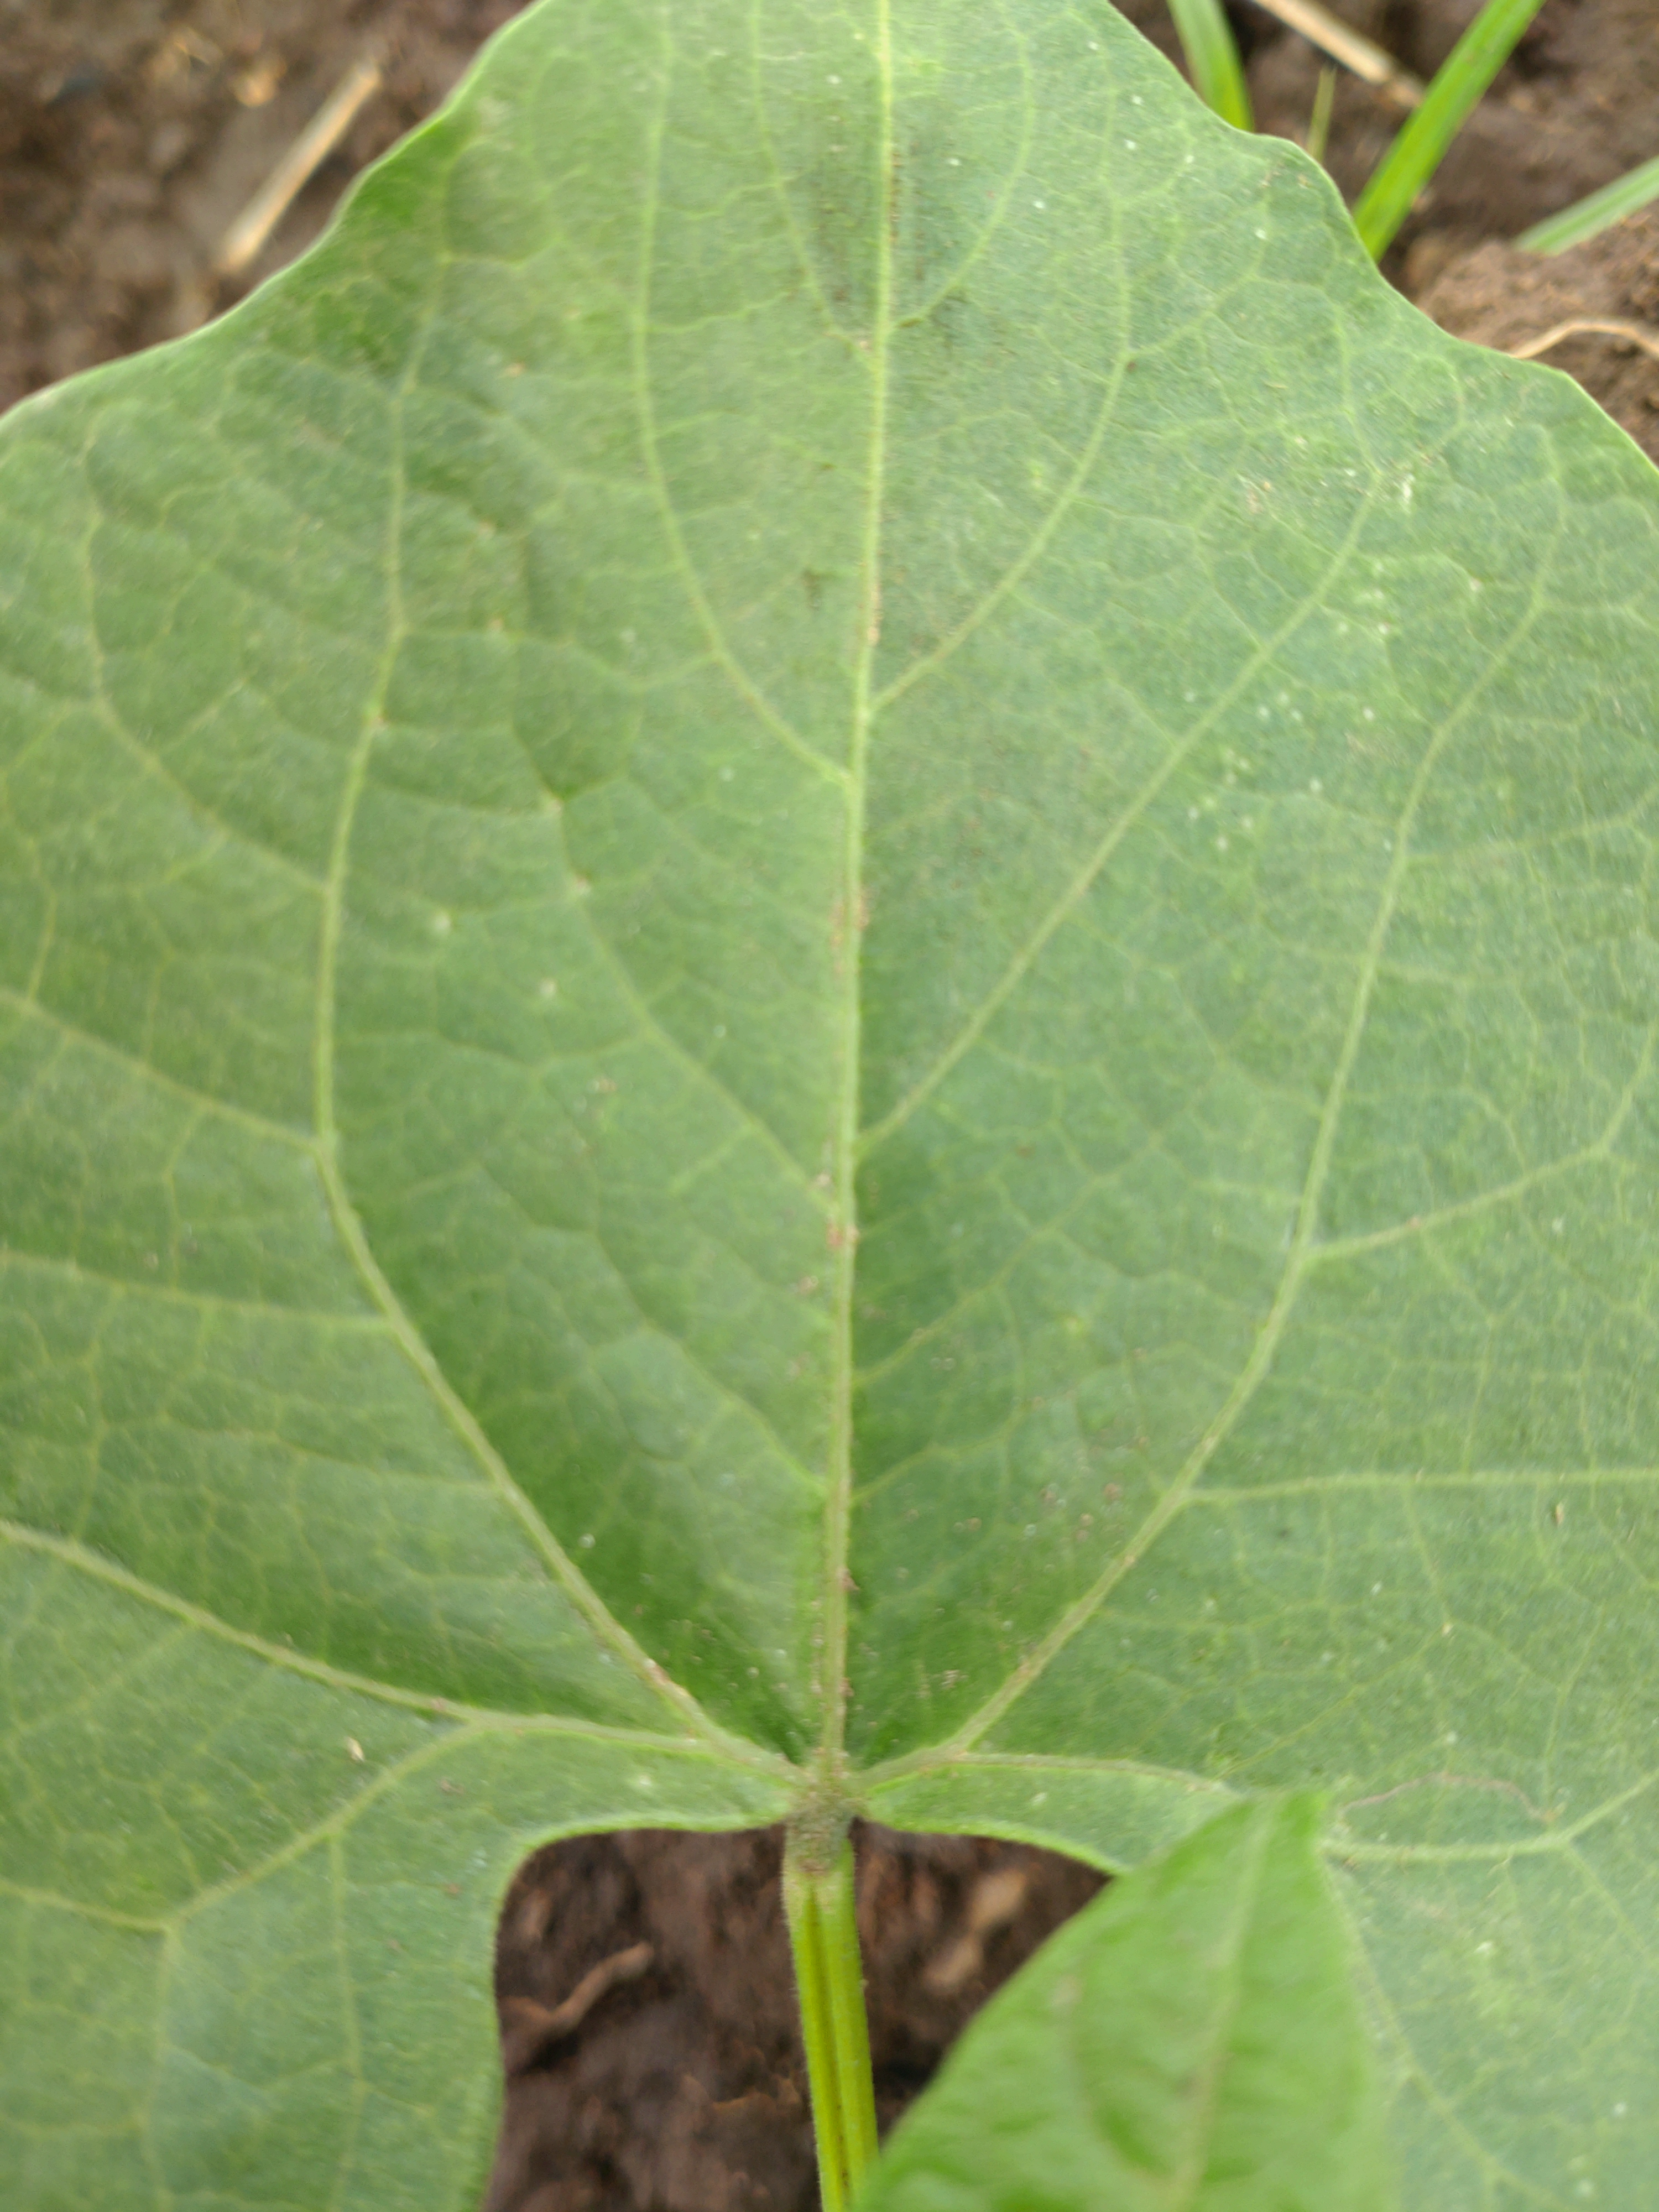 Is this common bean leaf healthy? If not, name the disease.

healthy
